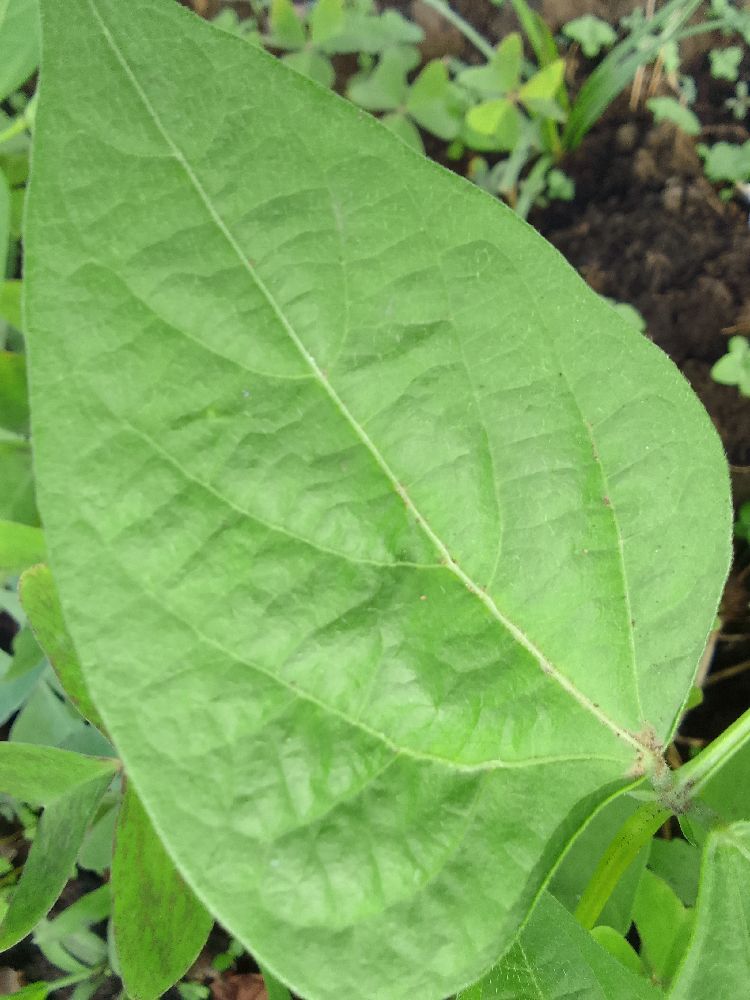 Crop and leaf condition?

common bean, healthy
